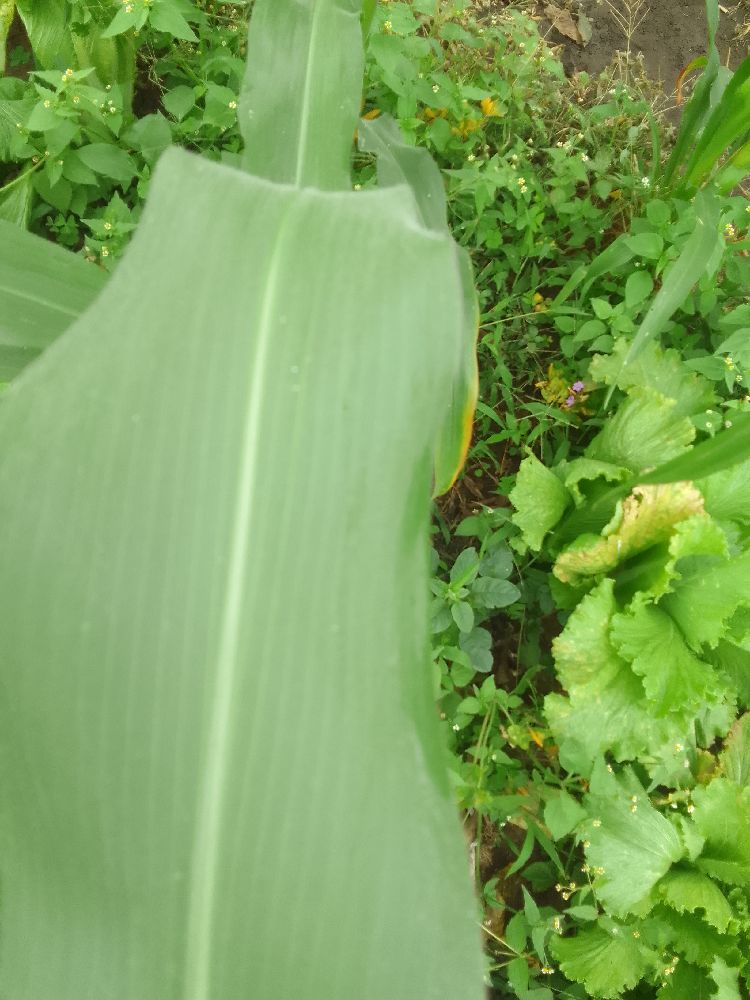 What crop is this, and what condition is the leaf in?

maize, healthy
